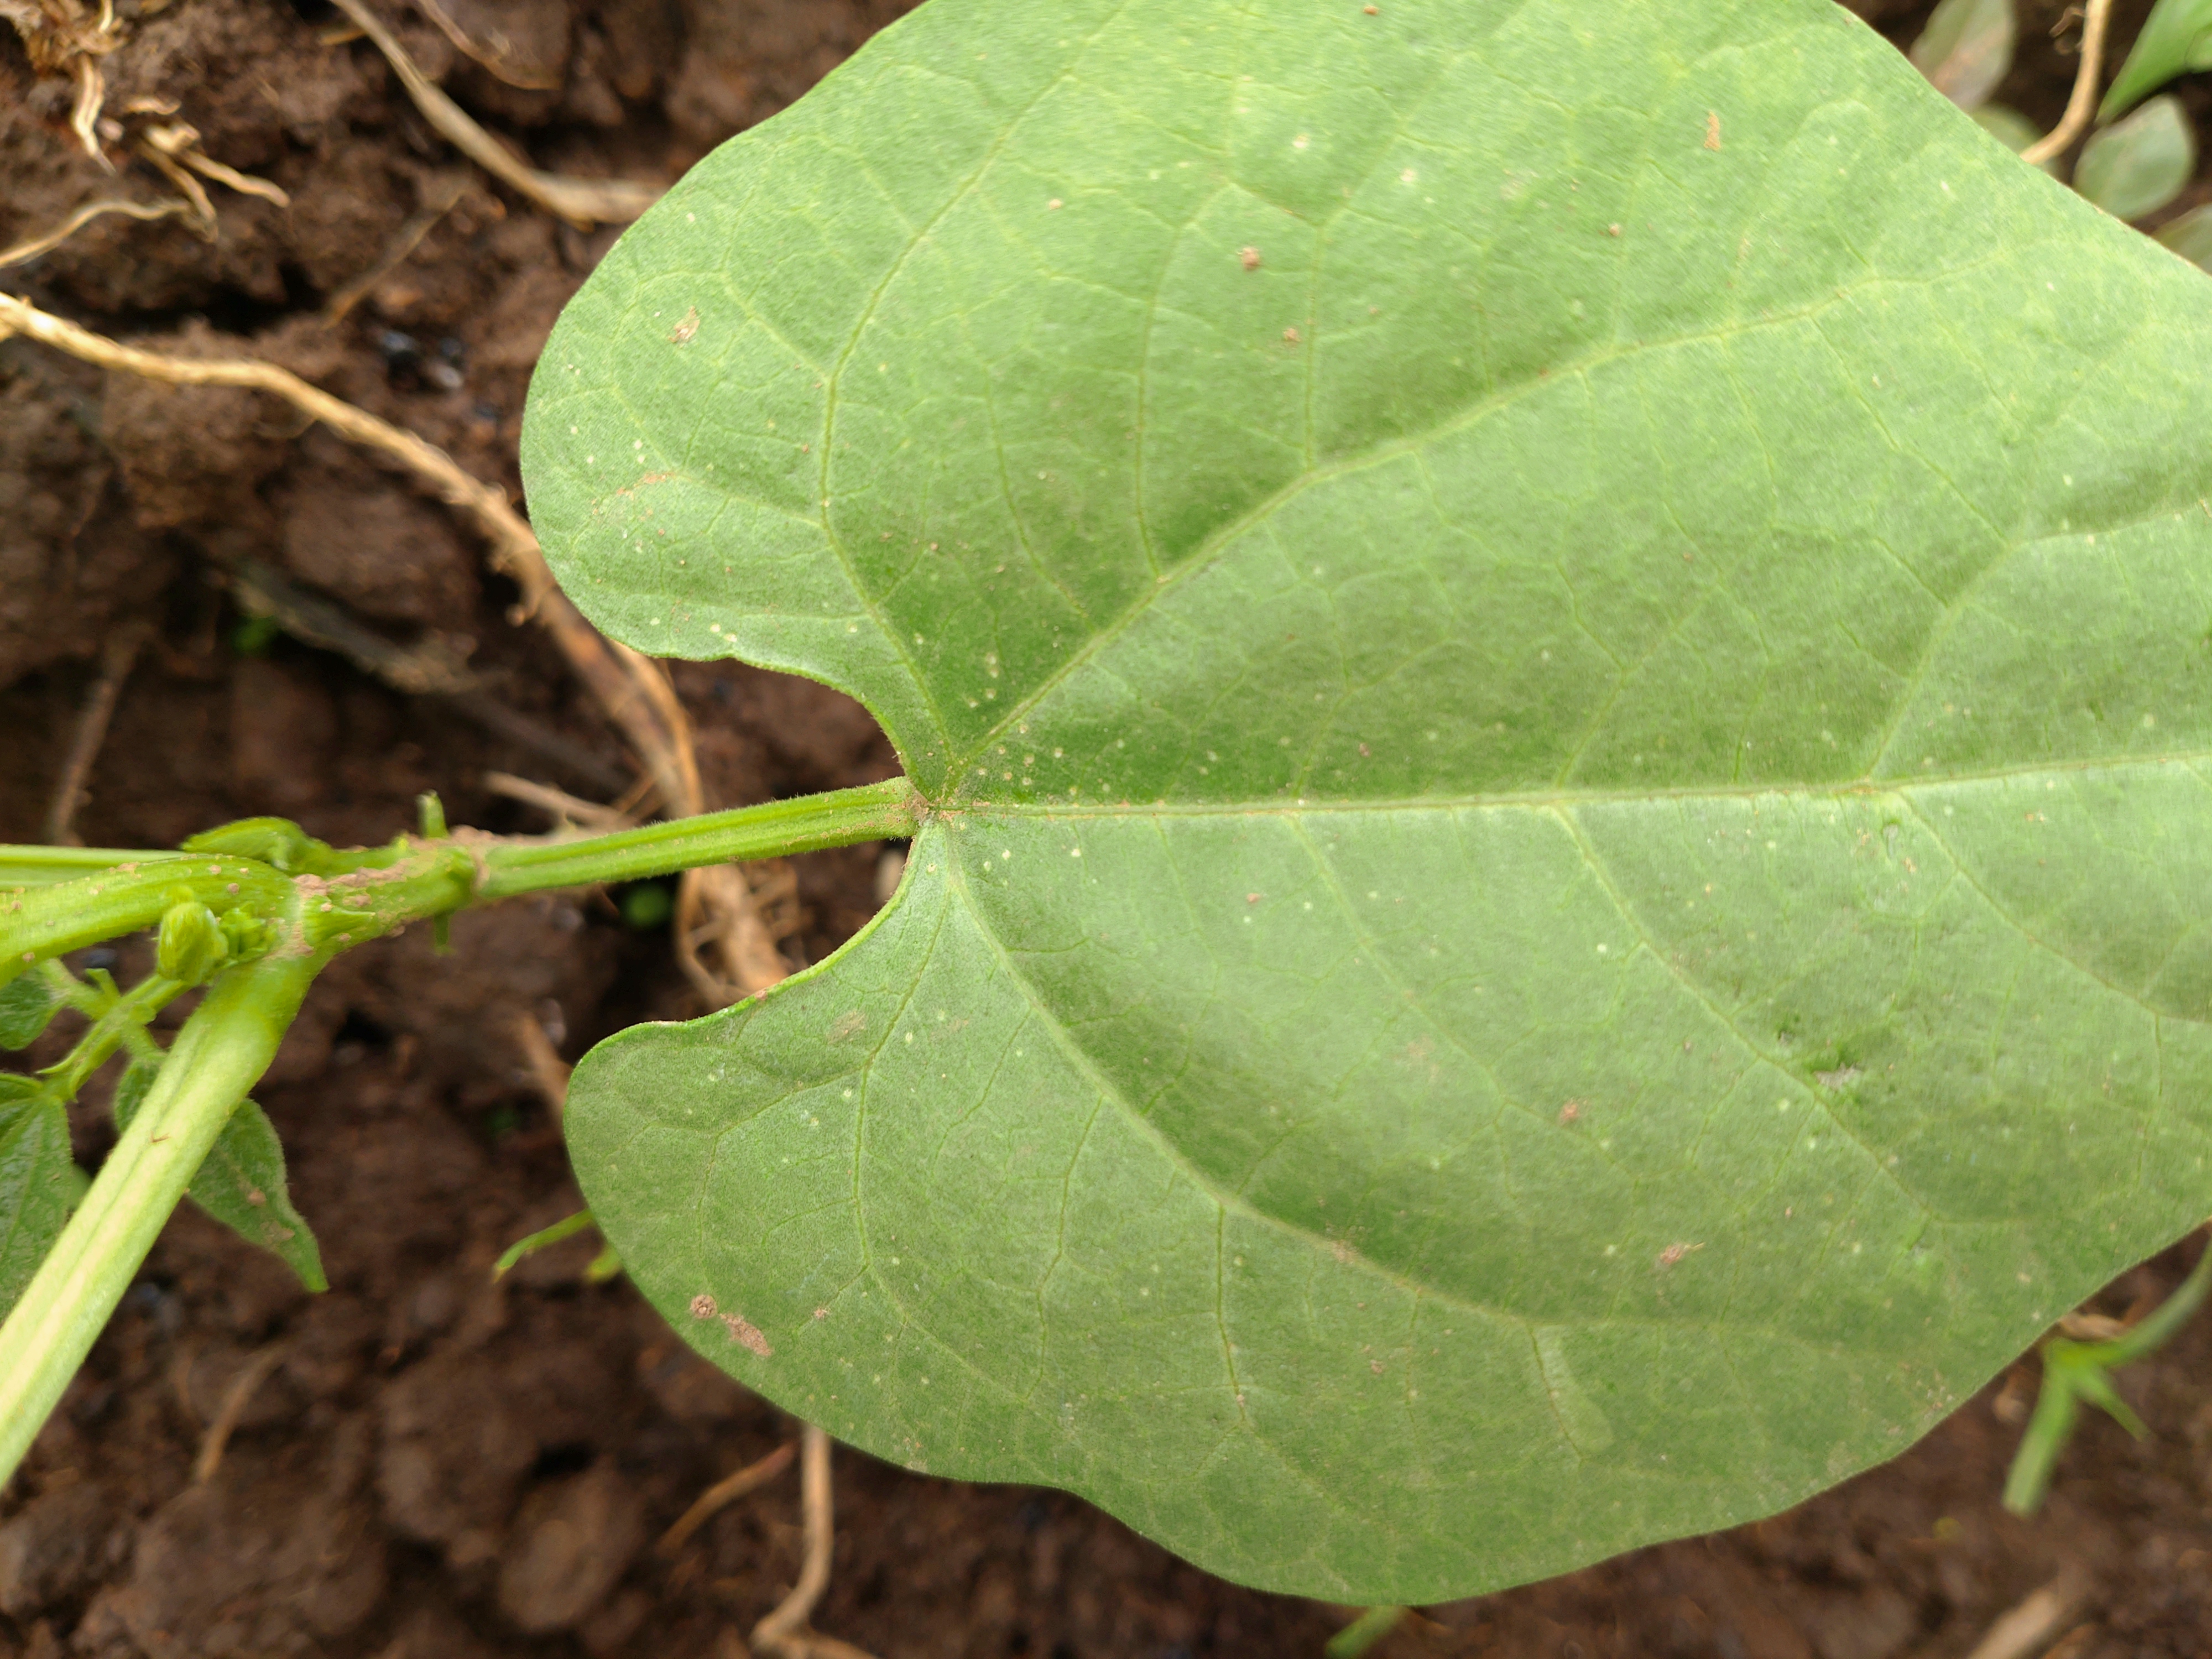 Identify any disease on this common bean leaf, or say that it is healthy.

healthy
